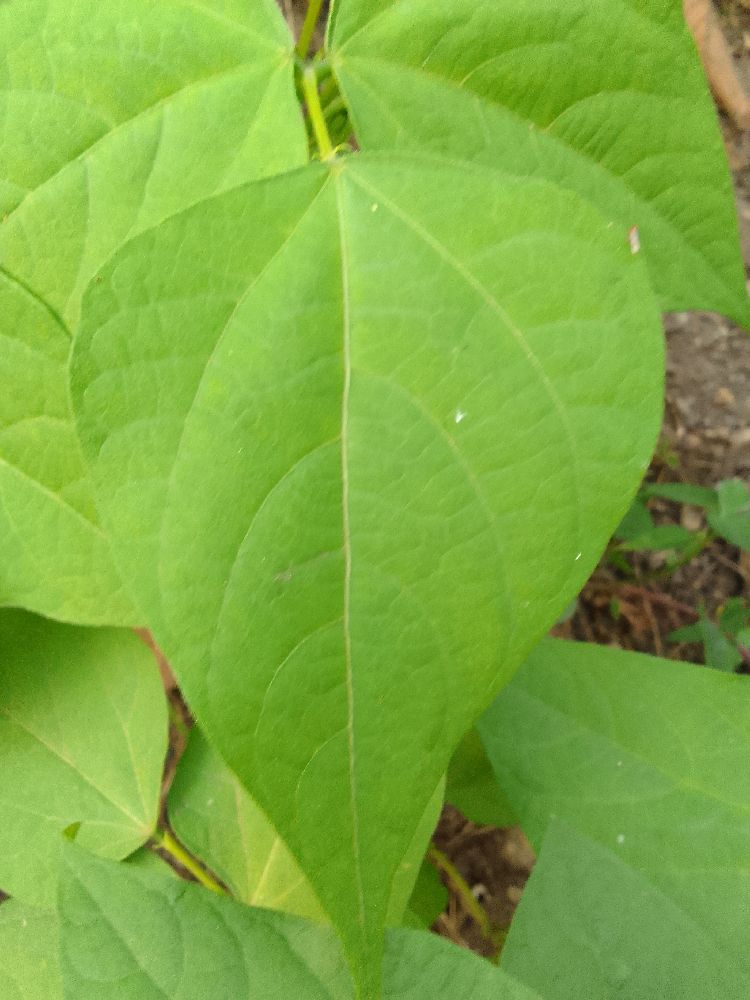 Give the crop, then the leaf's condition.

common bean, healthy
